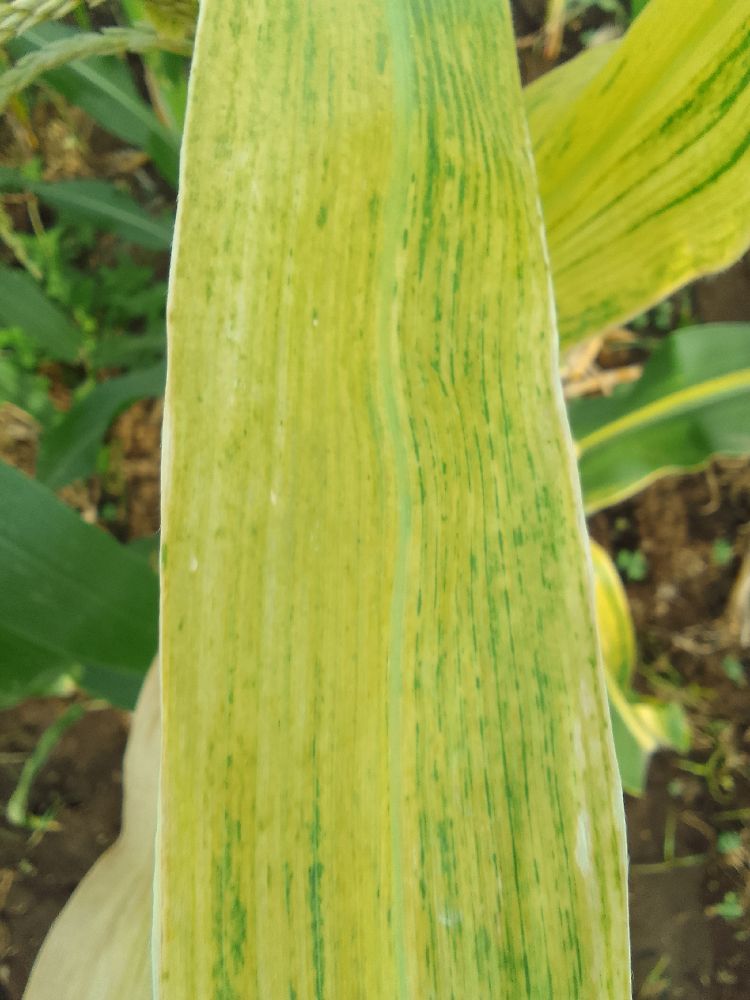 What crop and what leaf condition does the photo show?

maize, maize lethal necrosis
